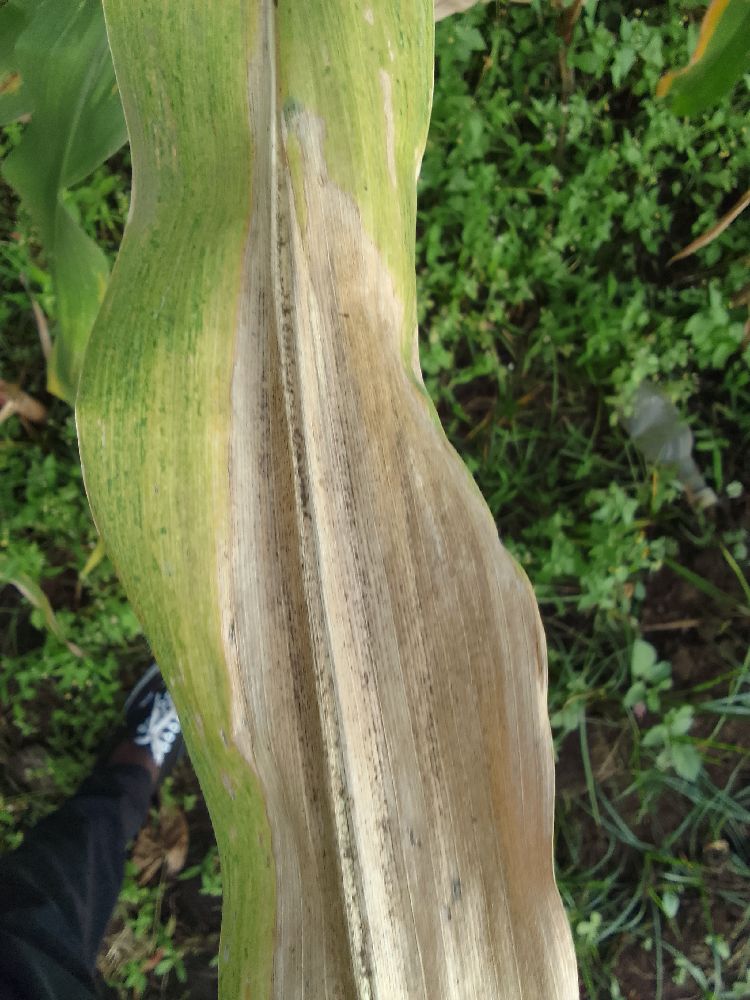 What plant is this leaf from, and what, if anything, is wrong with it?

maize, maize lethal necrosis
